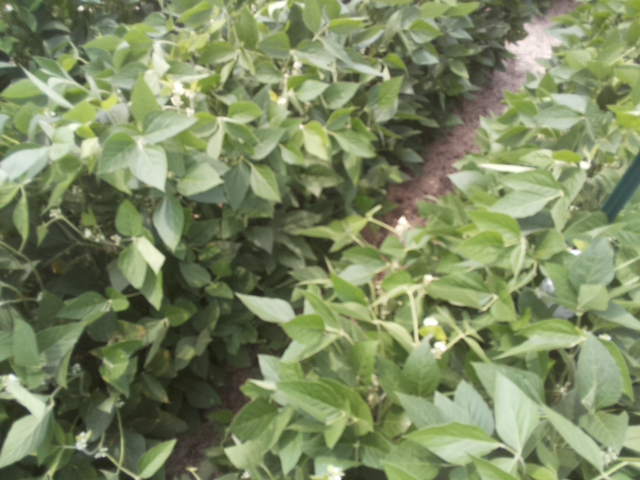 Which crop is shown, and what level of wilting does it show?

soybean, leaflets folding inward at secondary pulvinus with no turgor loss in leaflets or petioles
